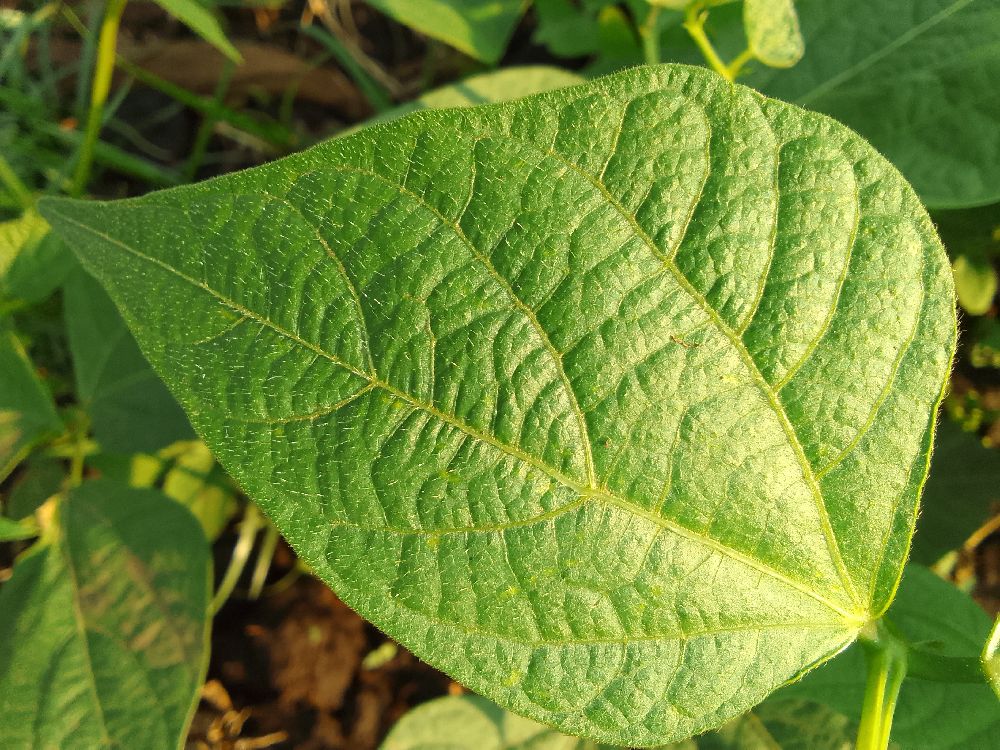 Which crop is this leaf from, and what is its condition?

common bean, healthy
